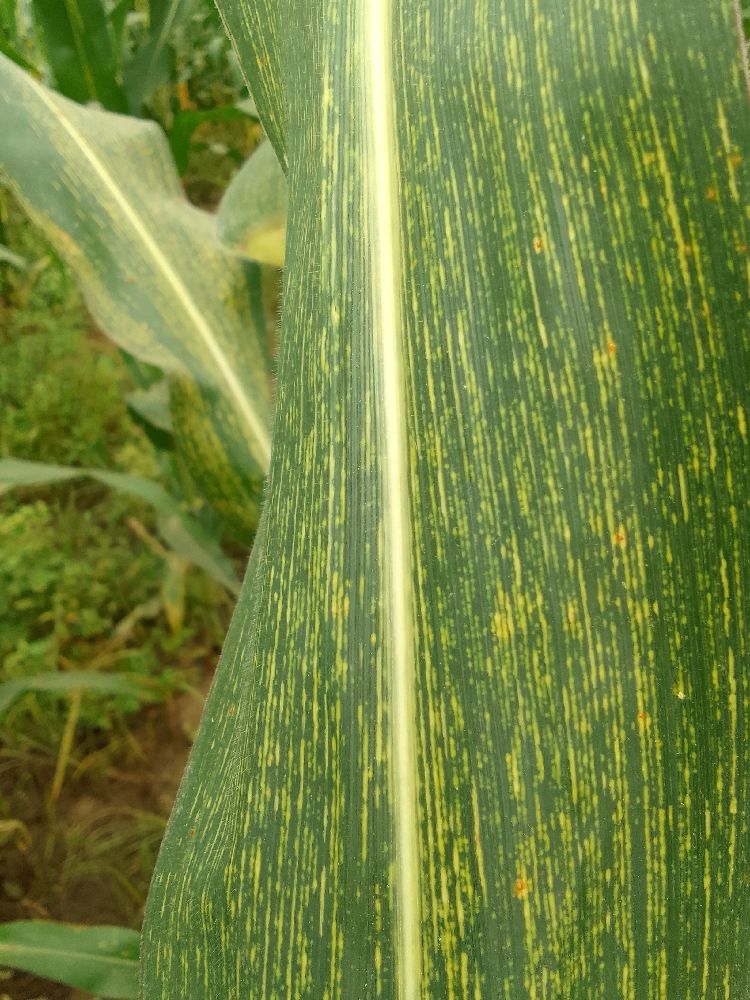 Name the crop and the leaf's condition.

maize, maize streak virus
